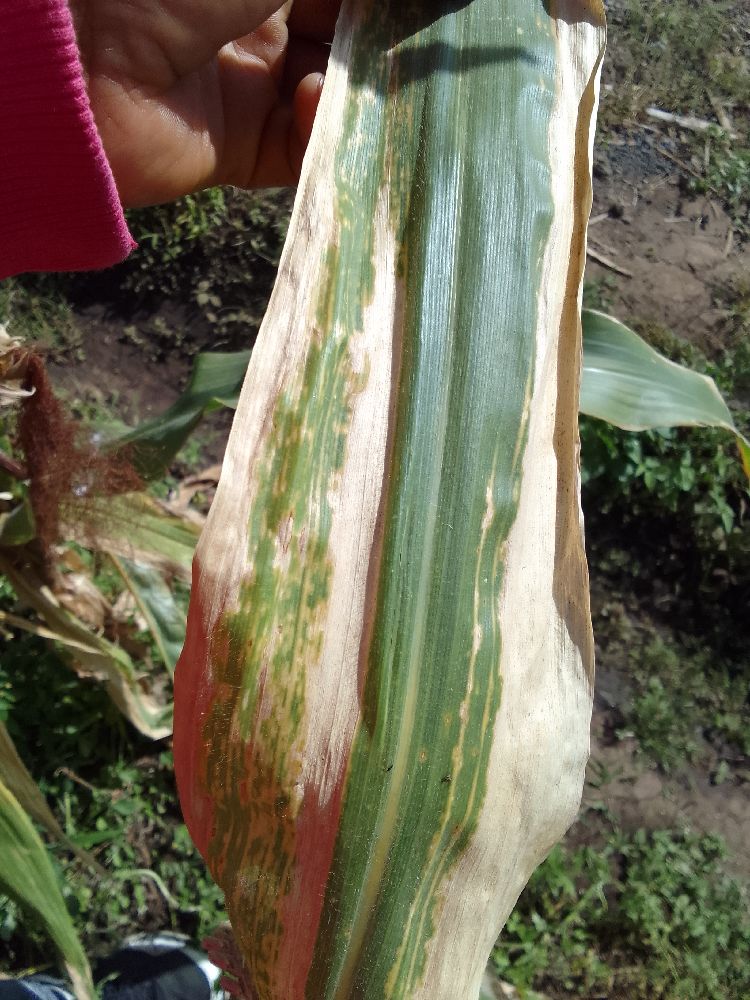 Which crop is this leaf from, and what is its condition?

maize, maize lethal necrosis
